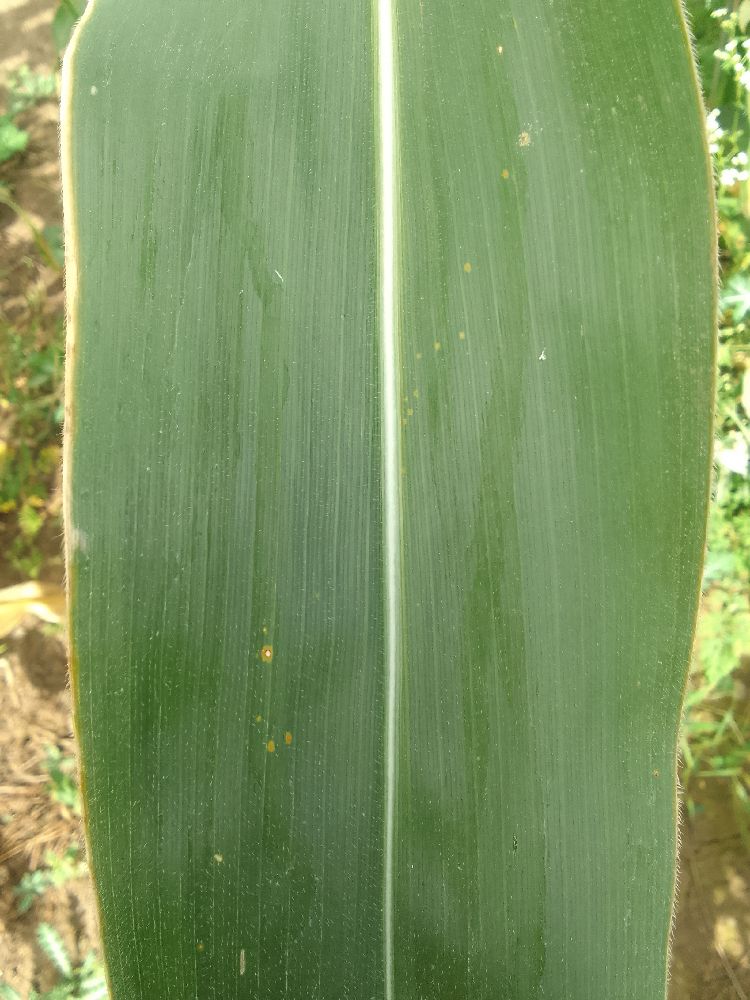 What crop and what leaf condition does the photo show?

maize, healthy
